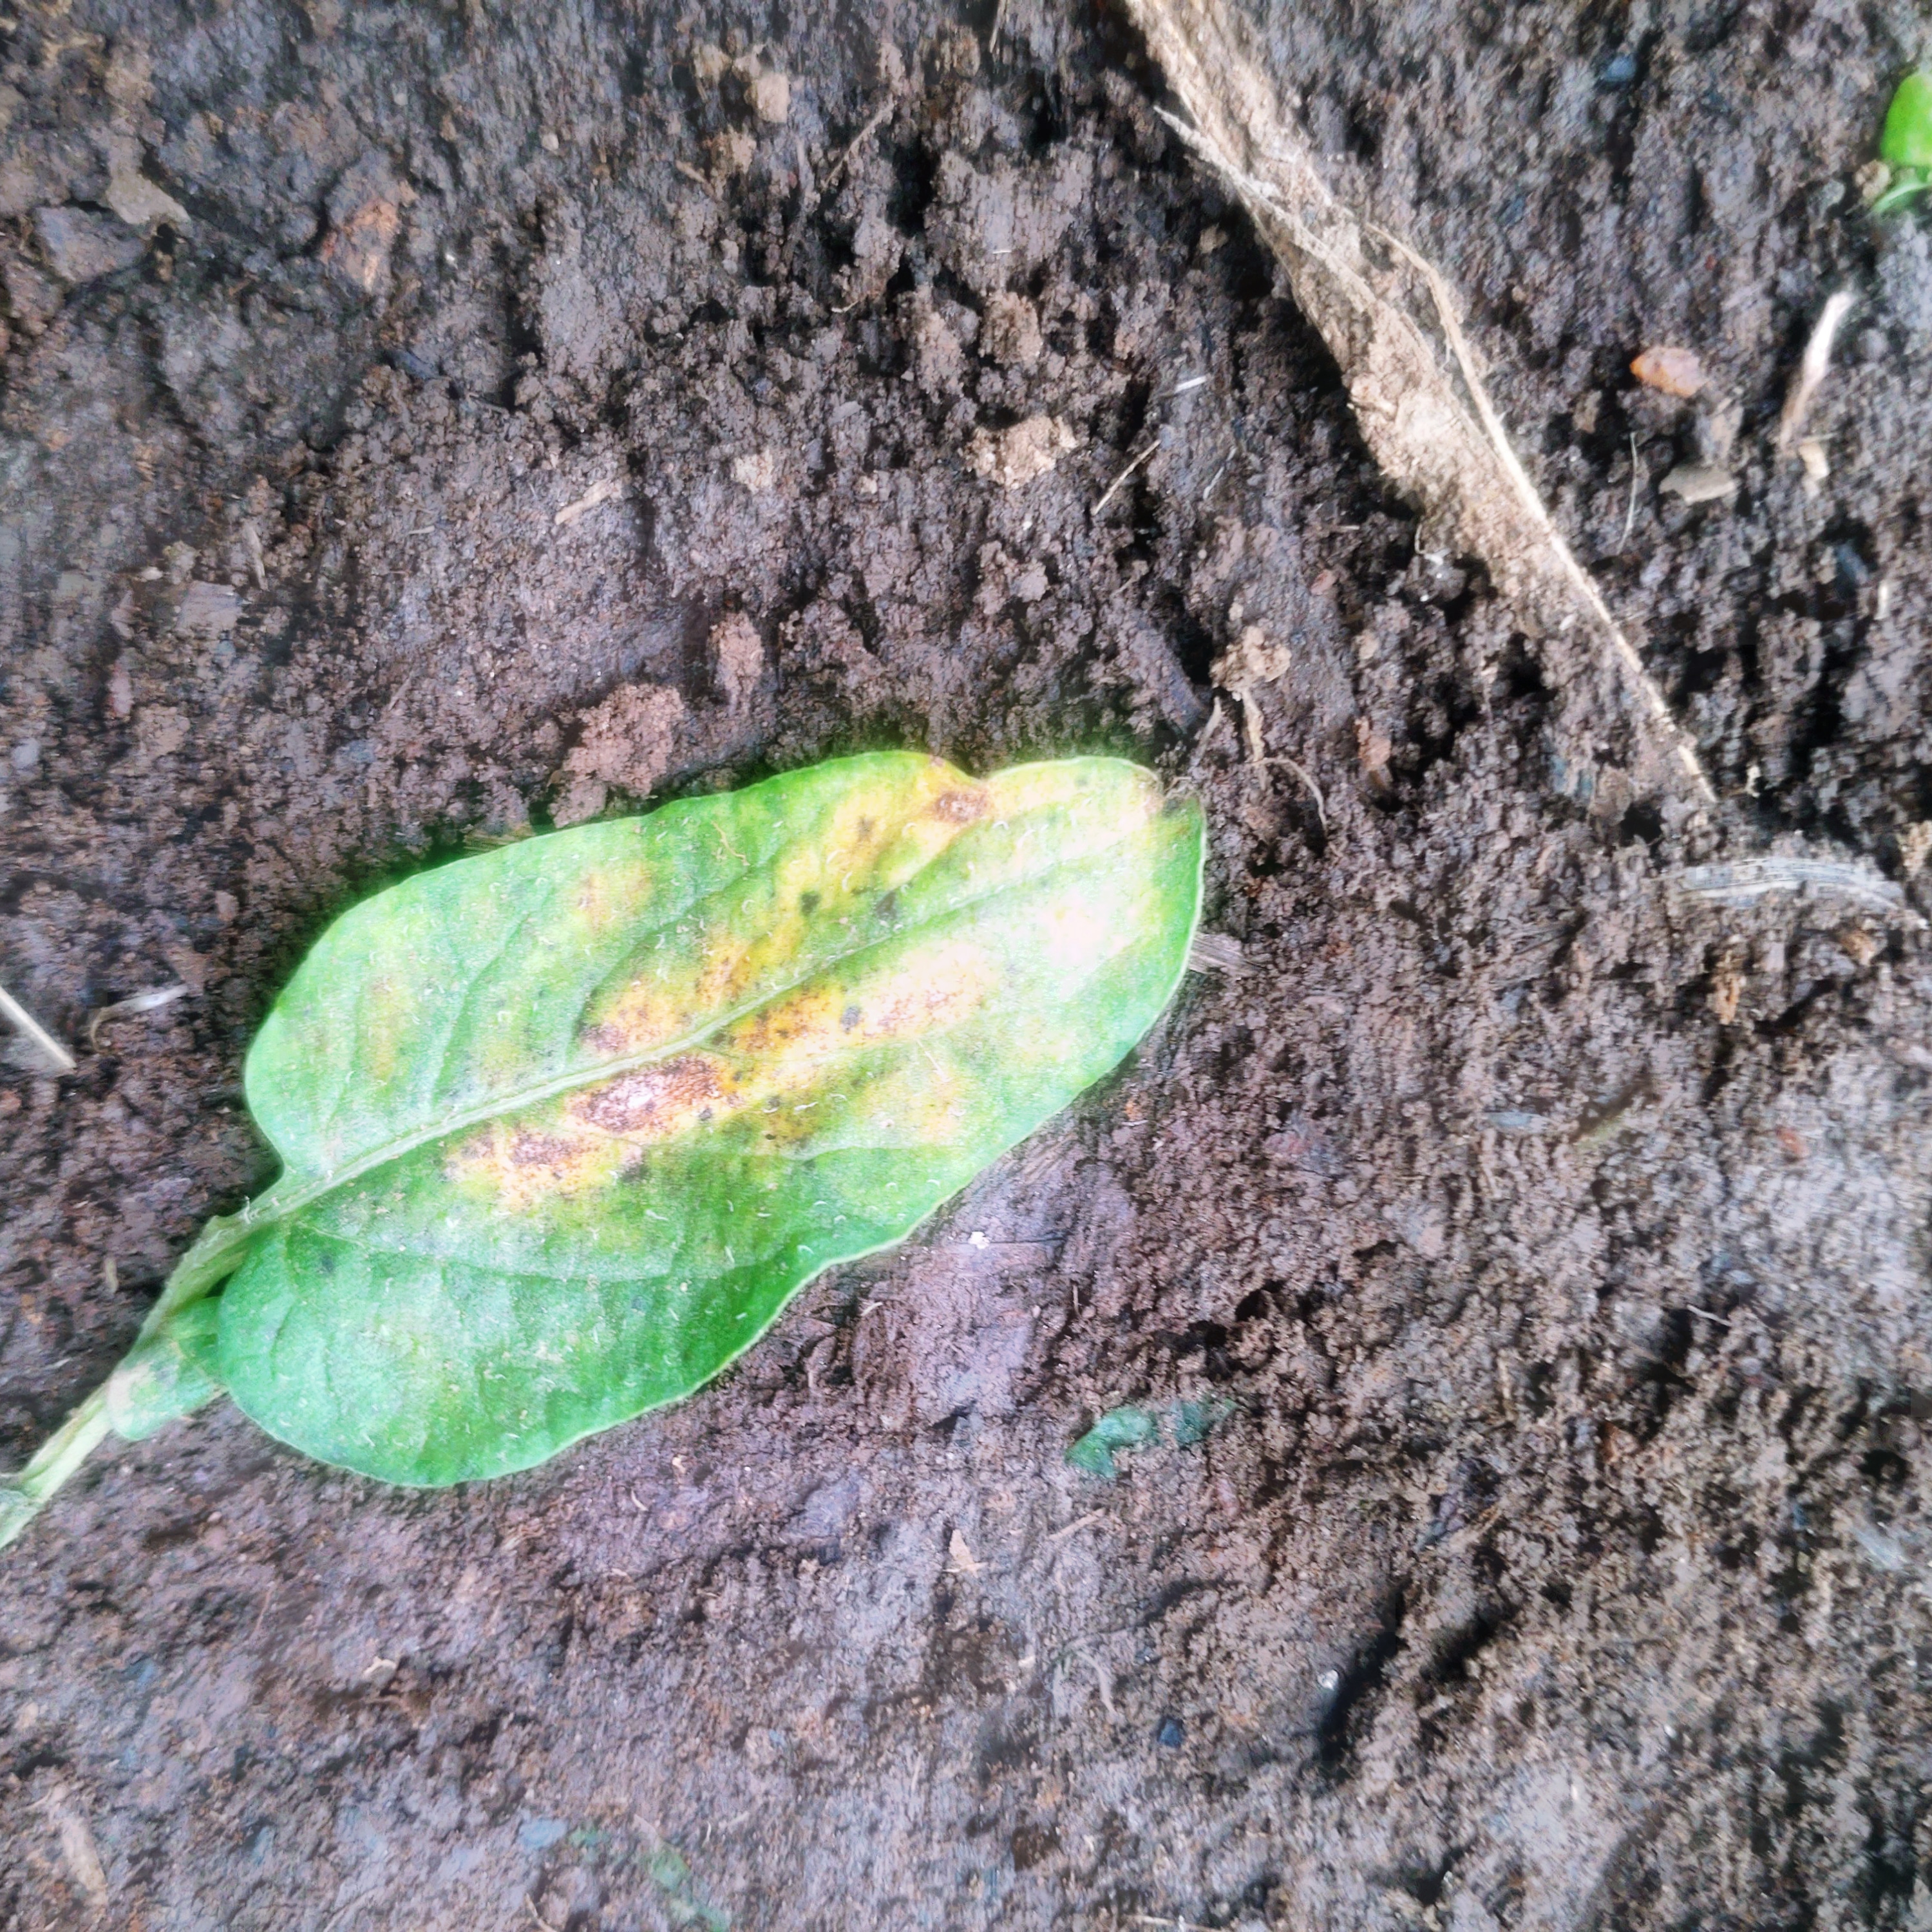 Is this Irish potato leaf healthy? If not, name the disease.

late blight
